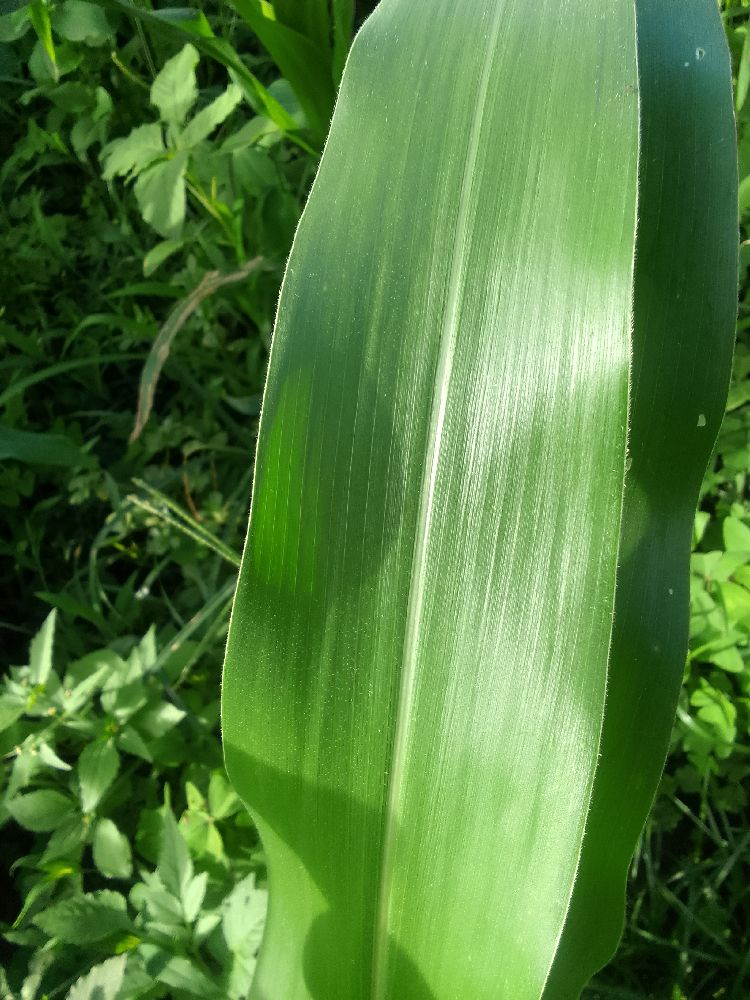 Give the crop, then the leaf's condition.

maize, healthy
